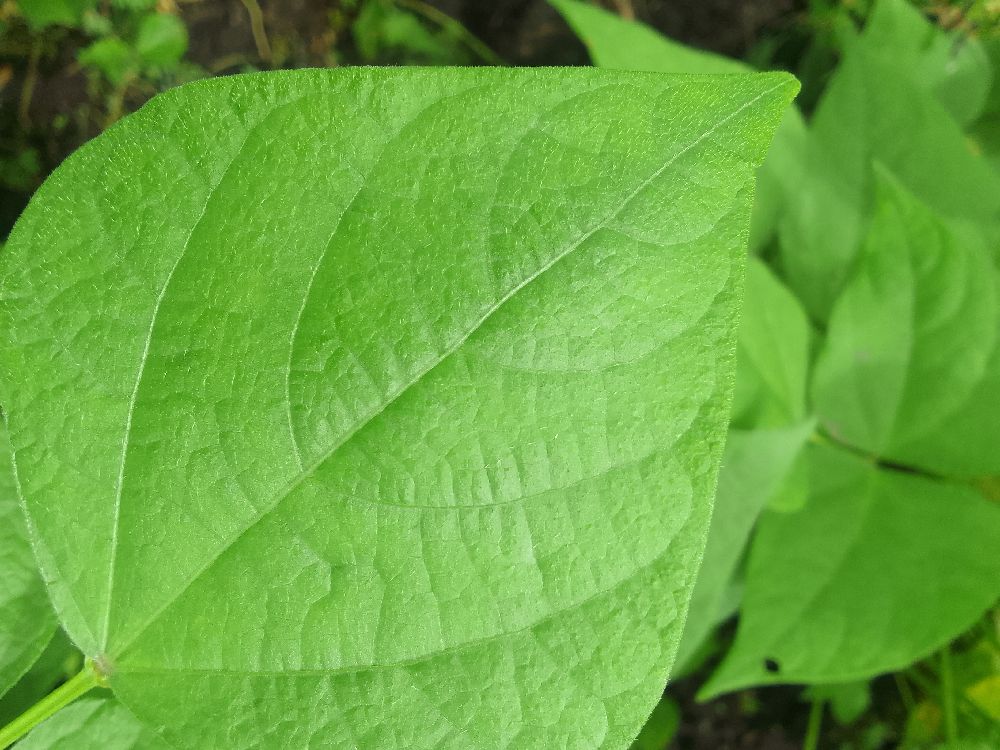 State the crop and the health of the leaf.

common bean, healthy
